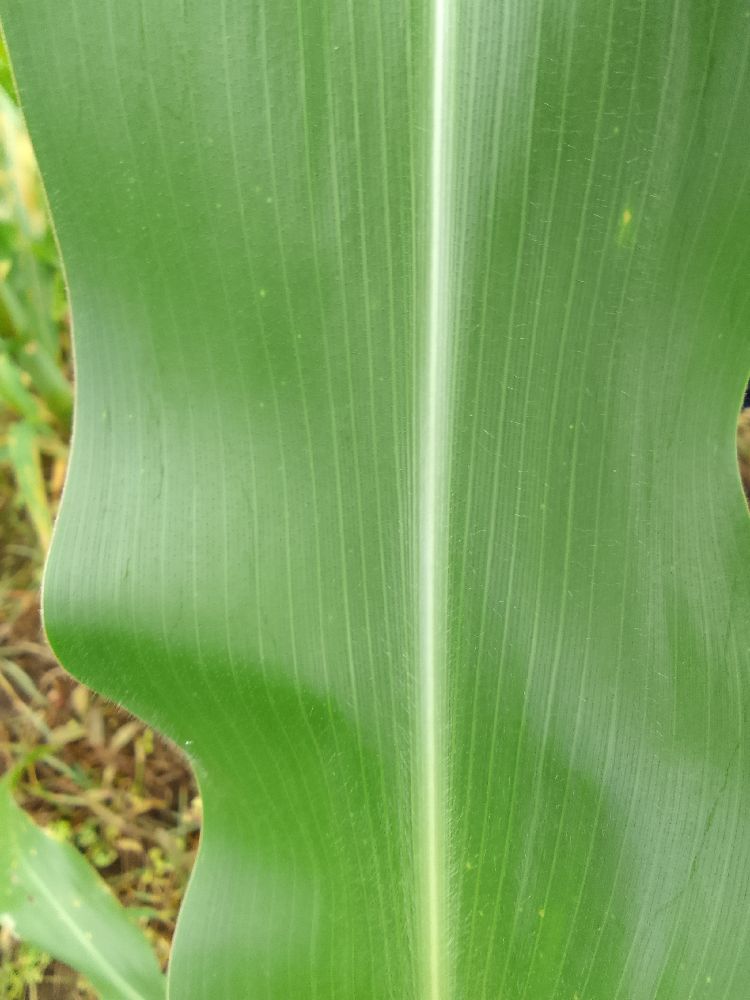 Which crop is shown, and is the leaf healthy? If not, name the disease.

maize, healthy
